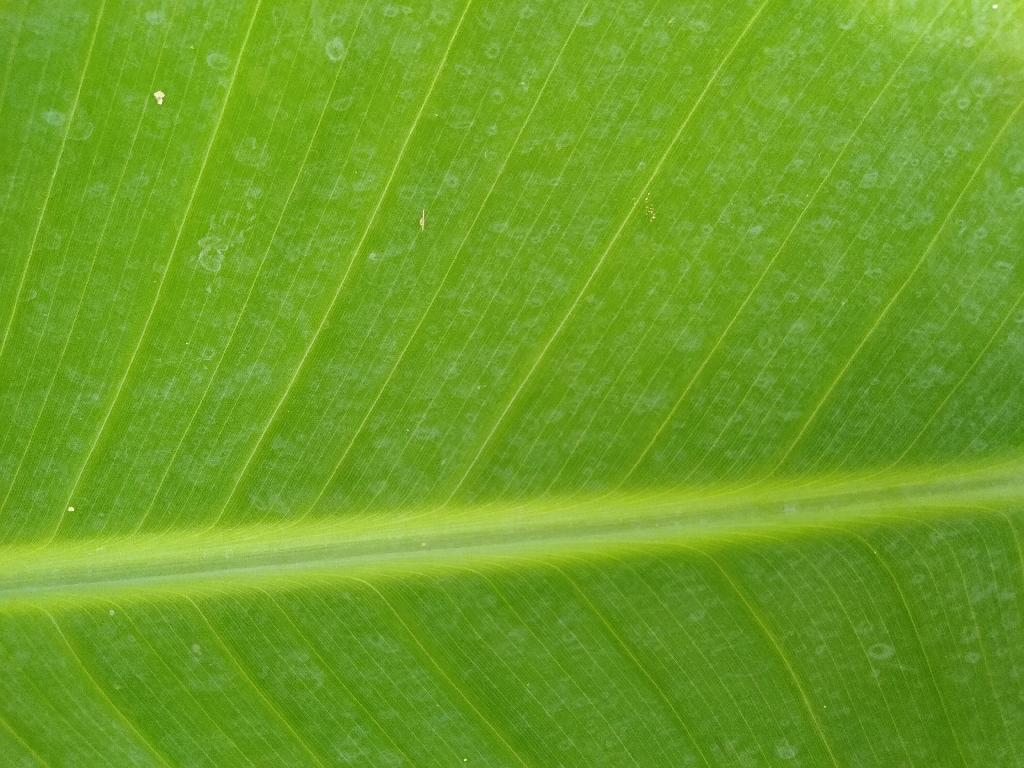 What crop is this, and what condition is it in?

banana, healthy
